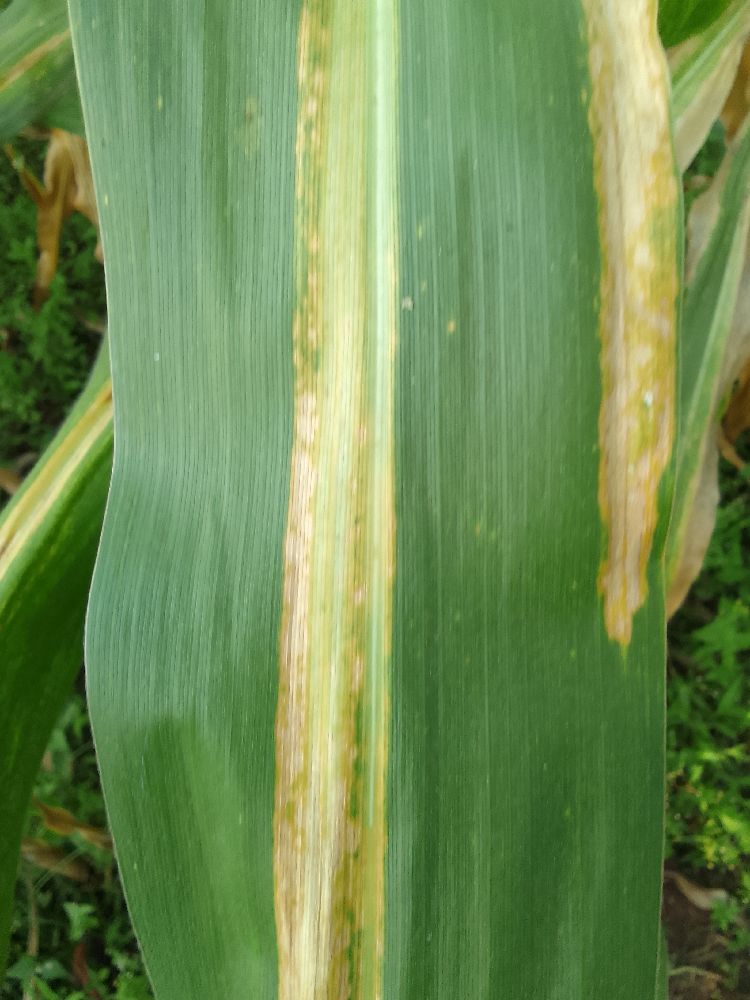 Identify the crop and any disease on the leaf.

maize, maize lethal necrosis
